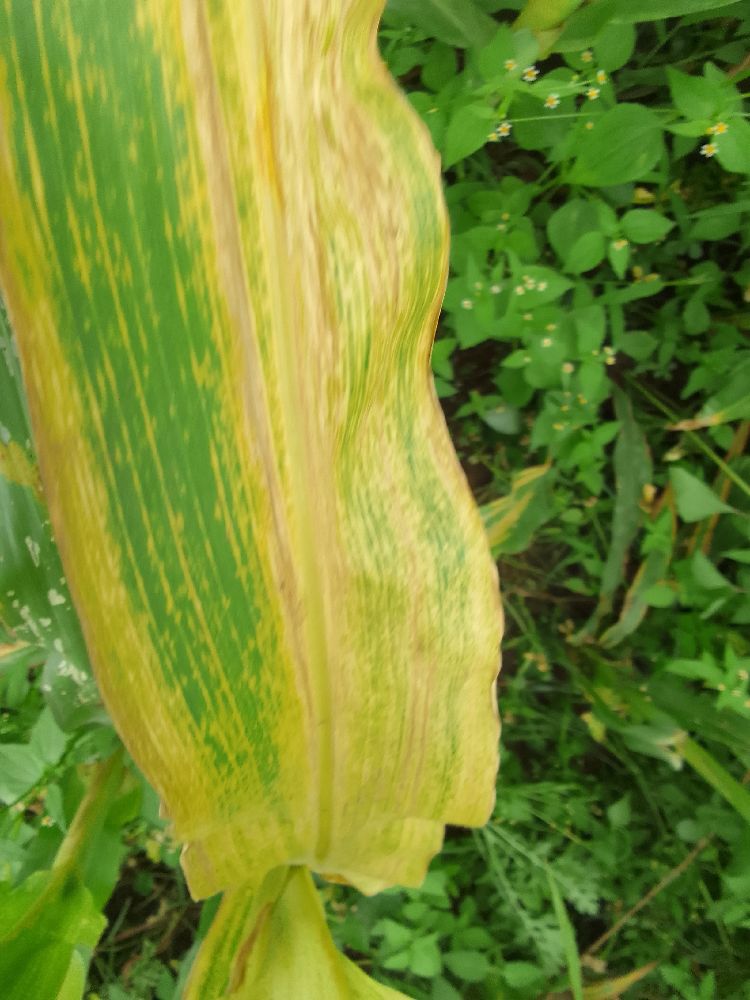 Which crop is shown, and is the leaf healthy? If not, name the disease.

maize, maize lethal necrosis
